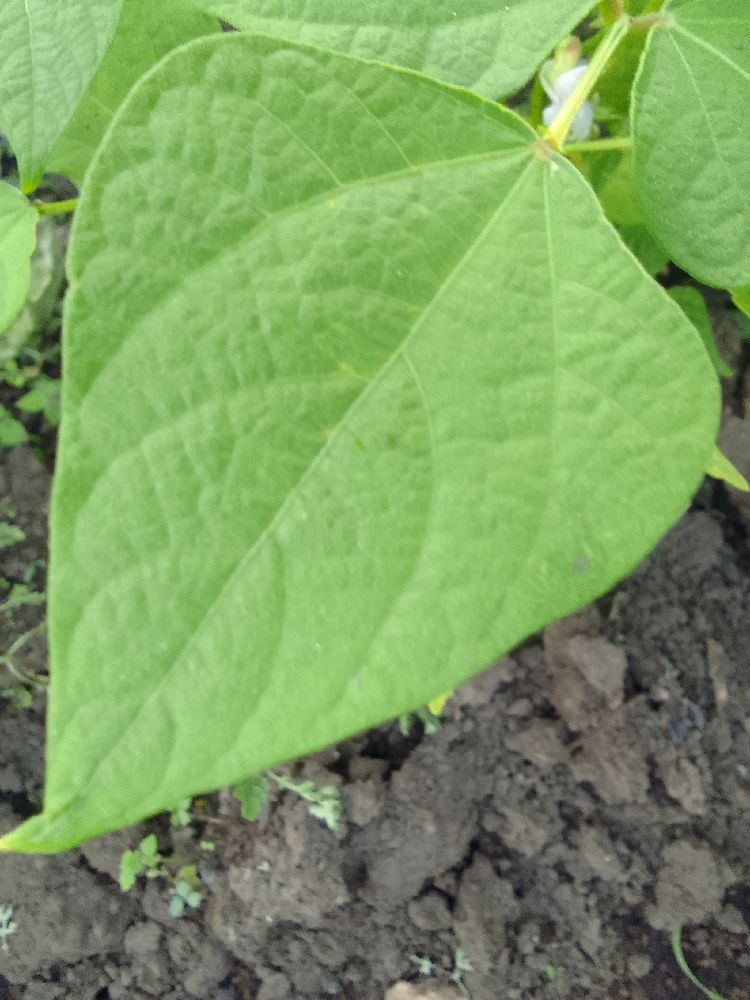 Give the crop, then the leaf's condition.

common bean, healthy
